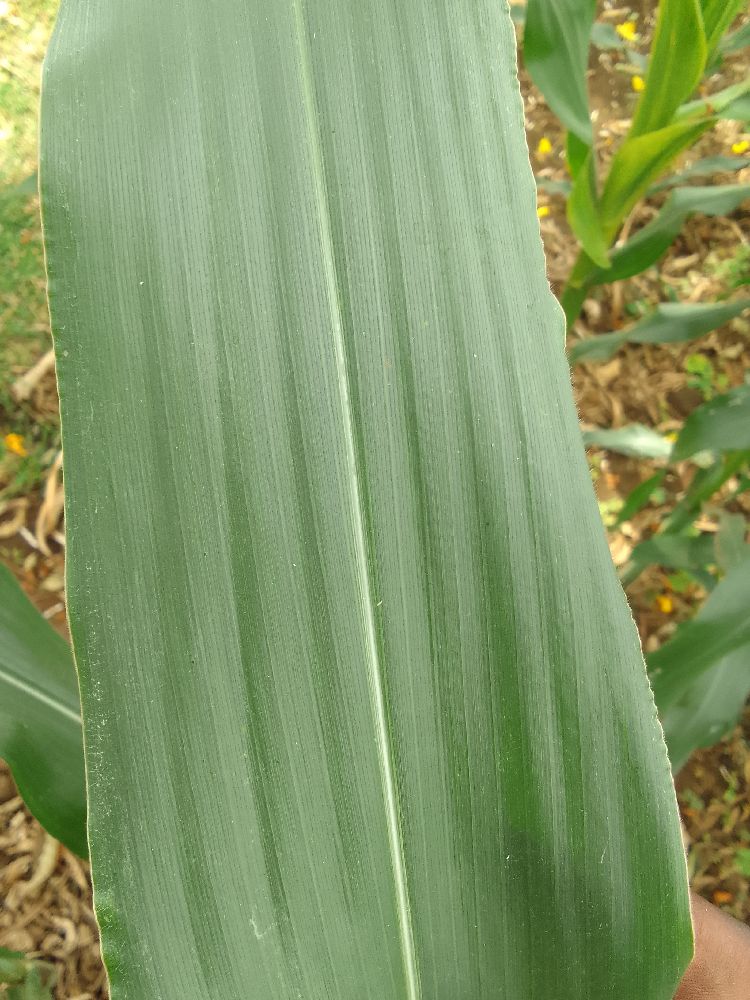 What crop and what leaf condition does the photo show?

maize, healthy
